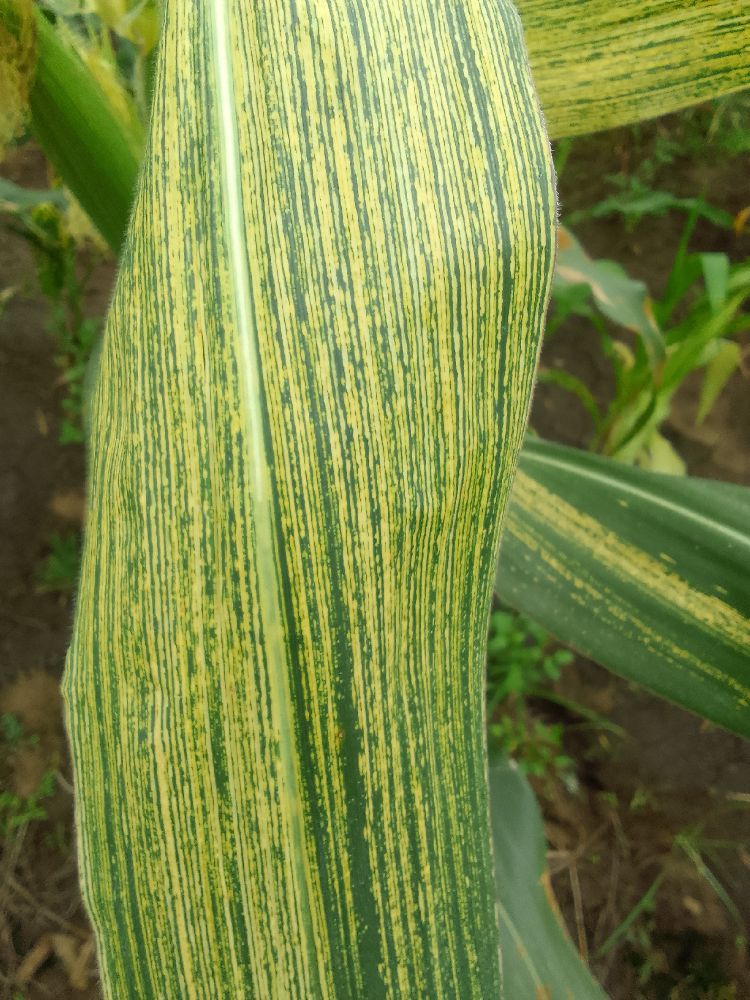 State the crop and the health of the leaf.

maize, maize streak virus
